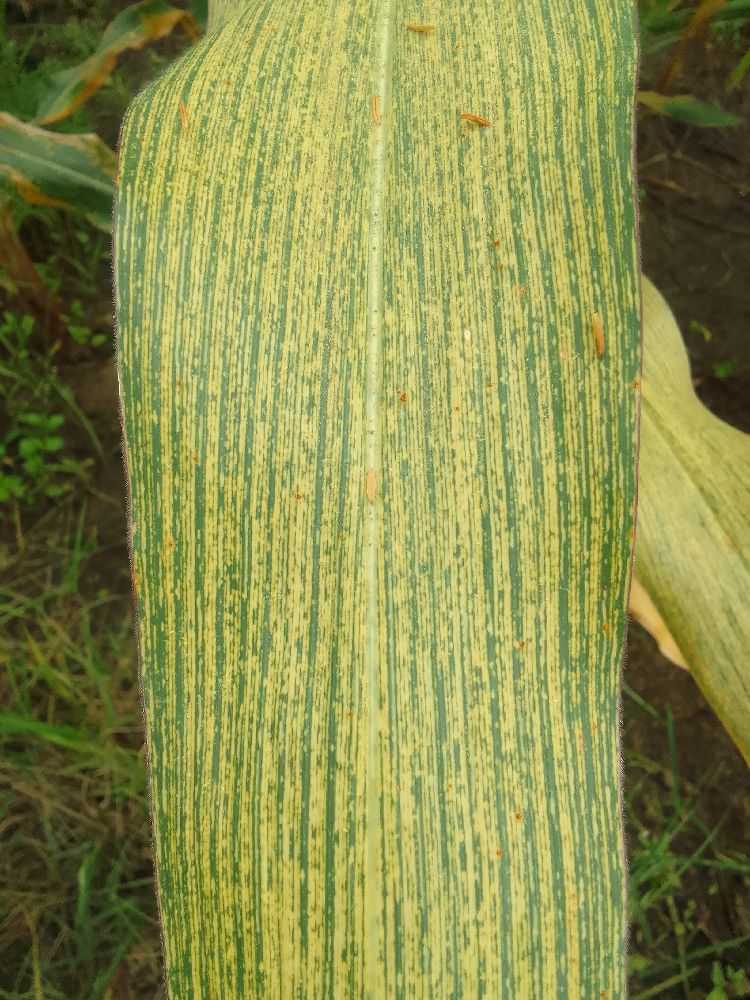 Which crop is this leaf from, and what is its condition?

maize, maize streak virus
